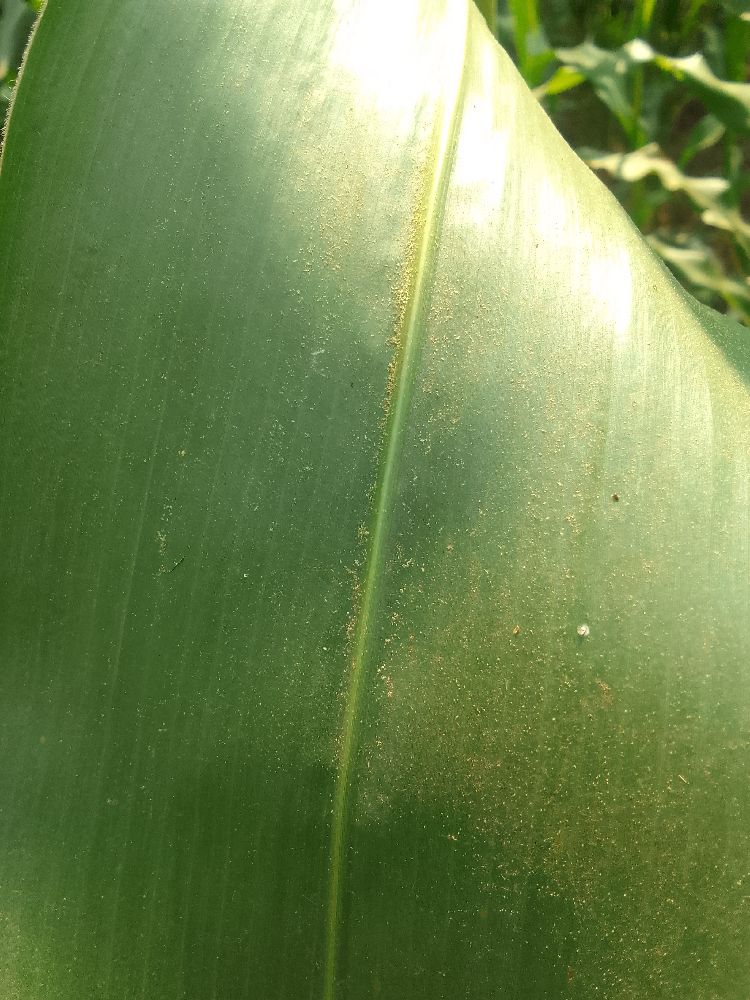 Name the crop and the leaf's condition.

maize, healthy
